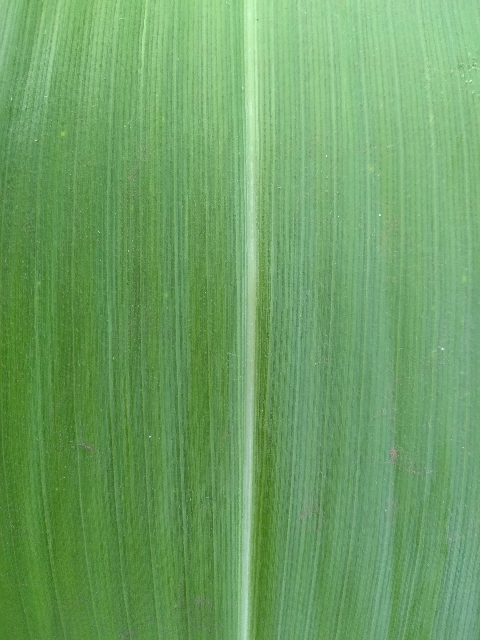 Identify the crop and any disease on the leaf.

maize, healthy
